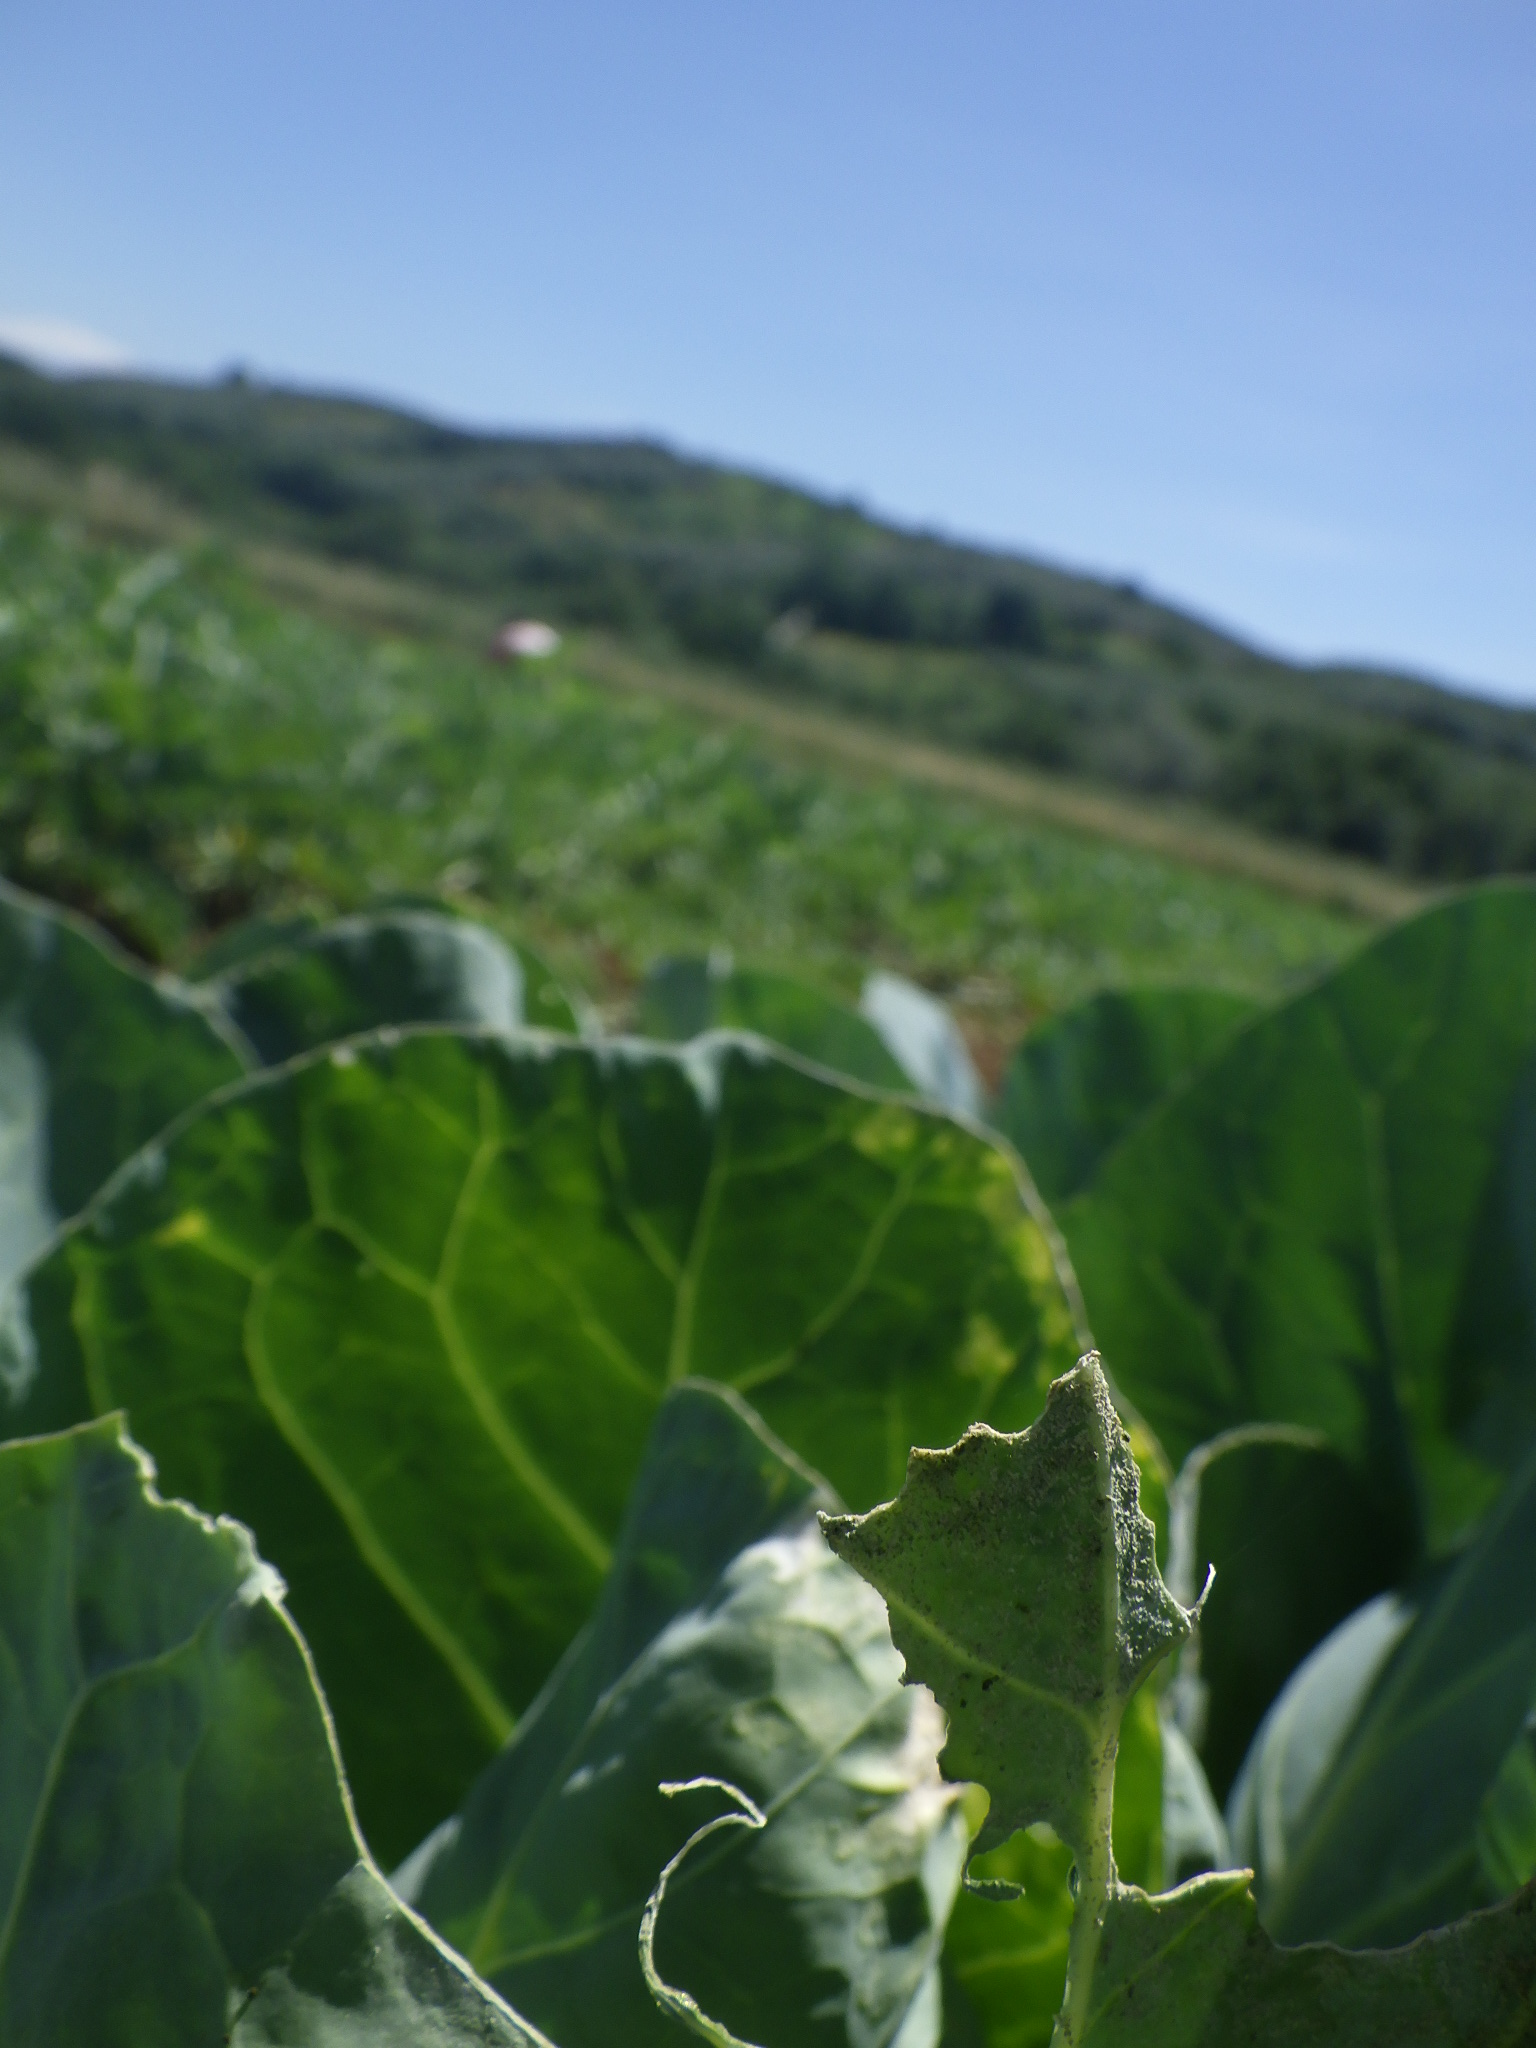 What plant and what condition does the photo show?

cabbage, cabbage white
